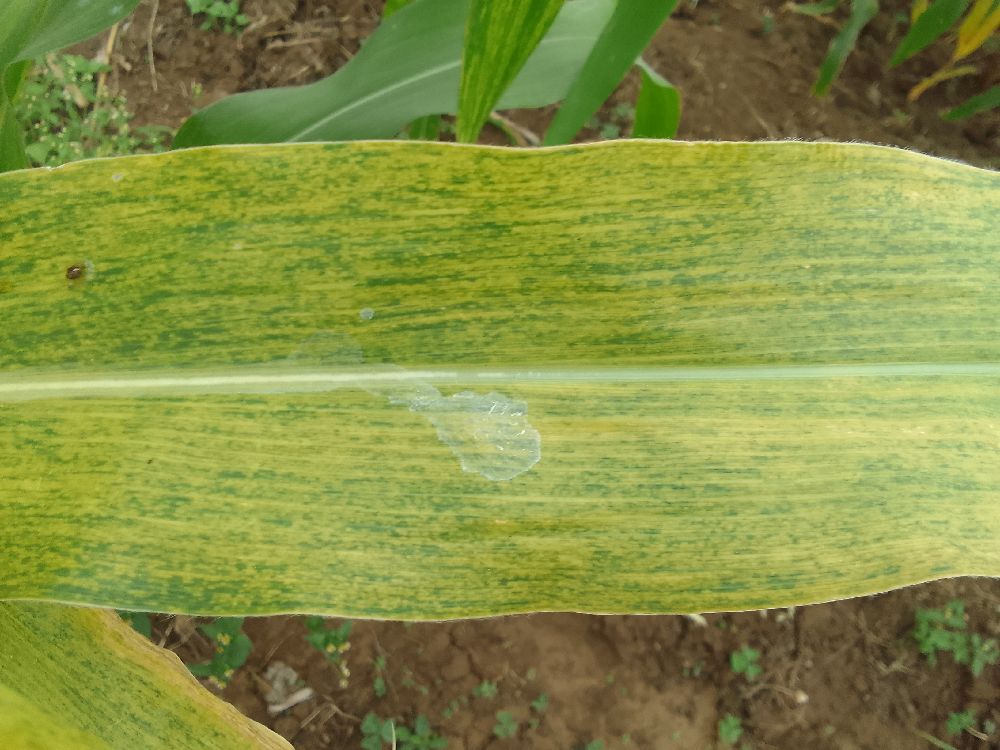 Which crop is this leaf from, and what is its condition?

maize, maize lethal necrosis
